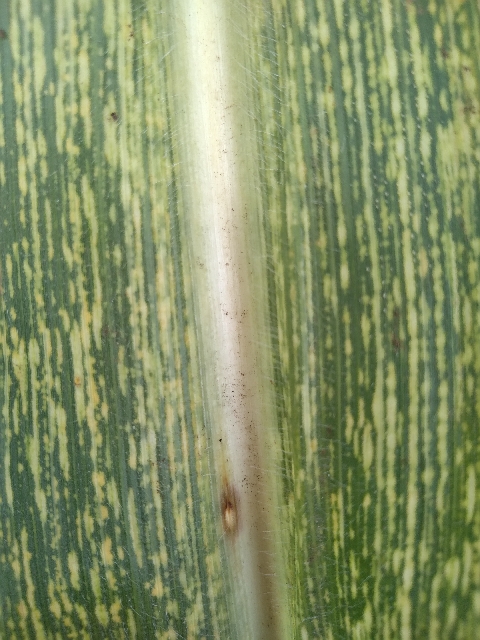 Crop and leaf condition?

maize, maize streak virus
